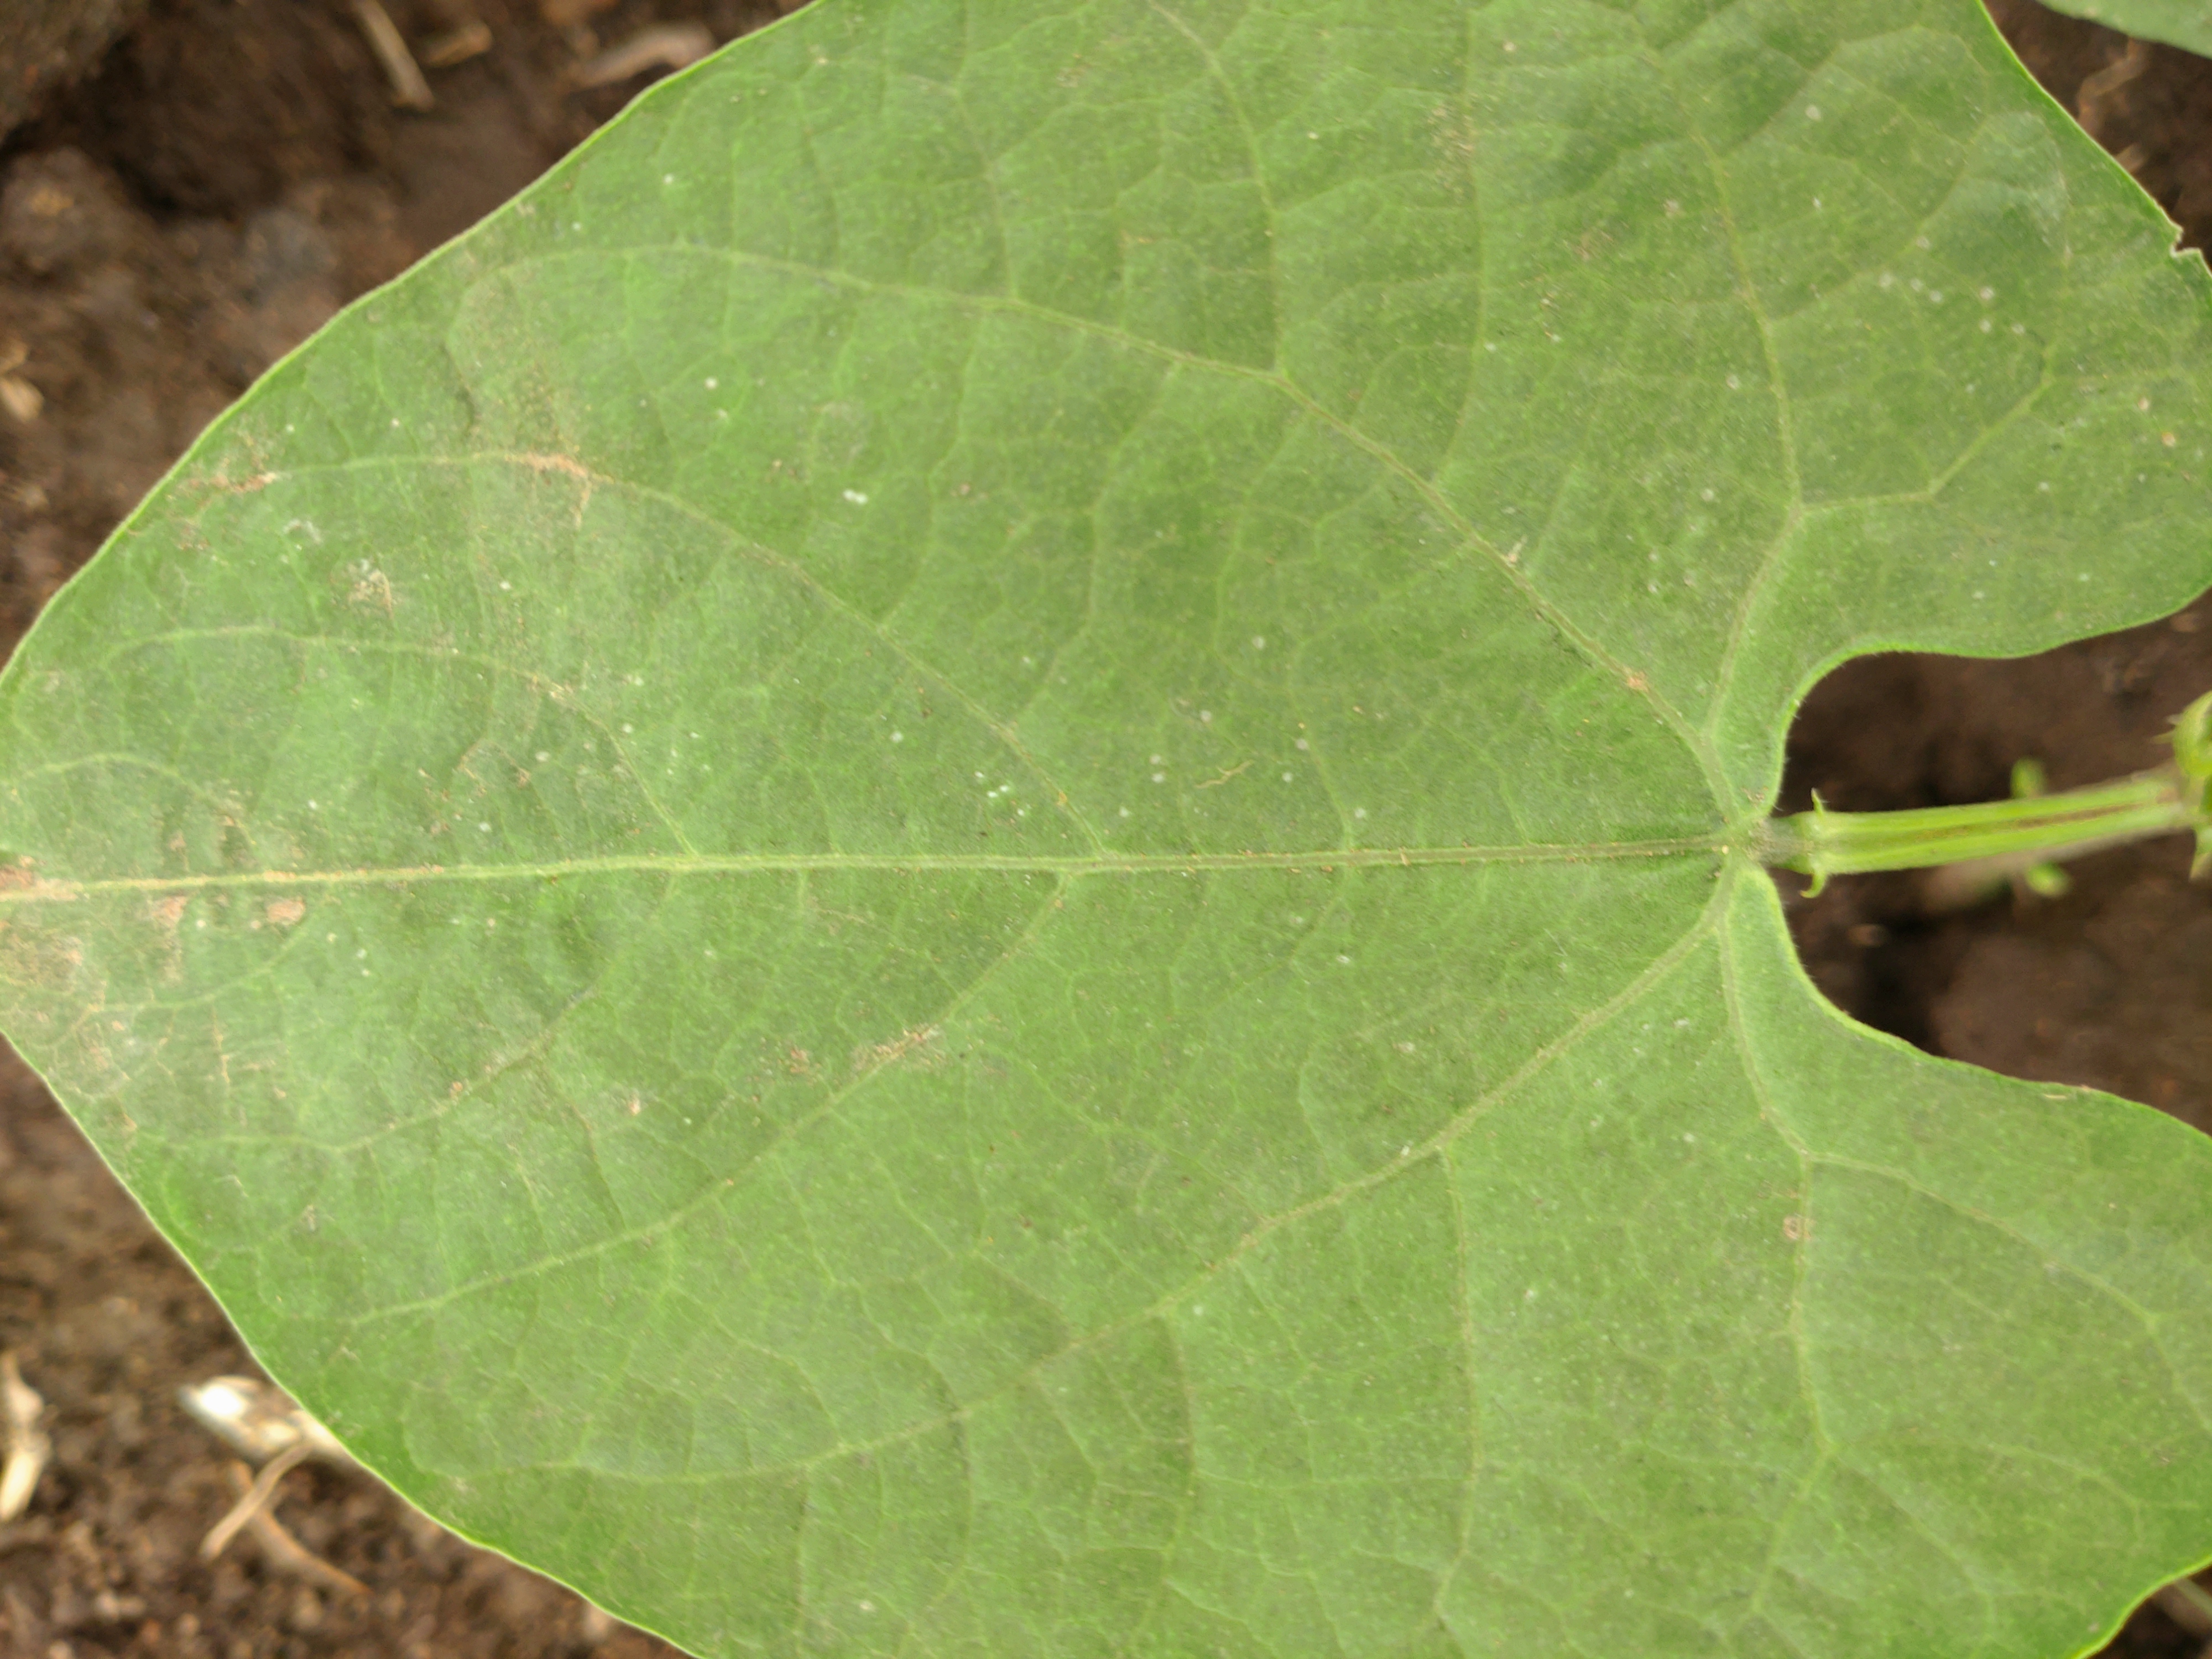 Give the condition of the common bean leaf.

healthy
